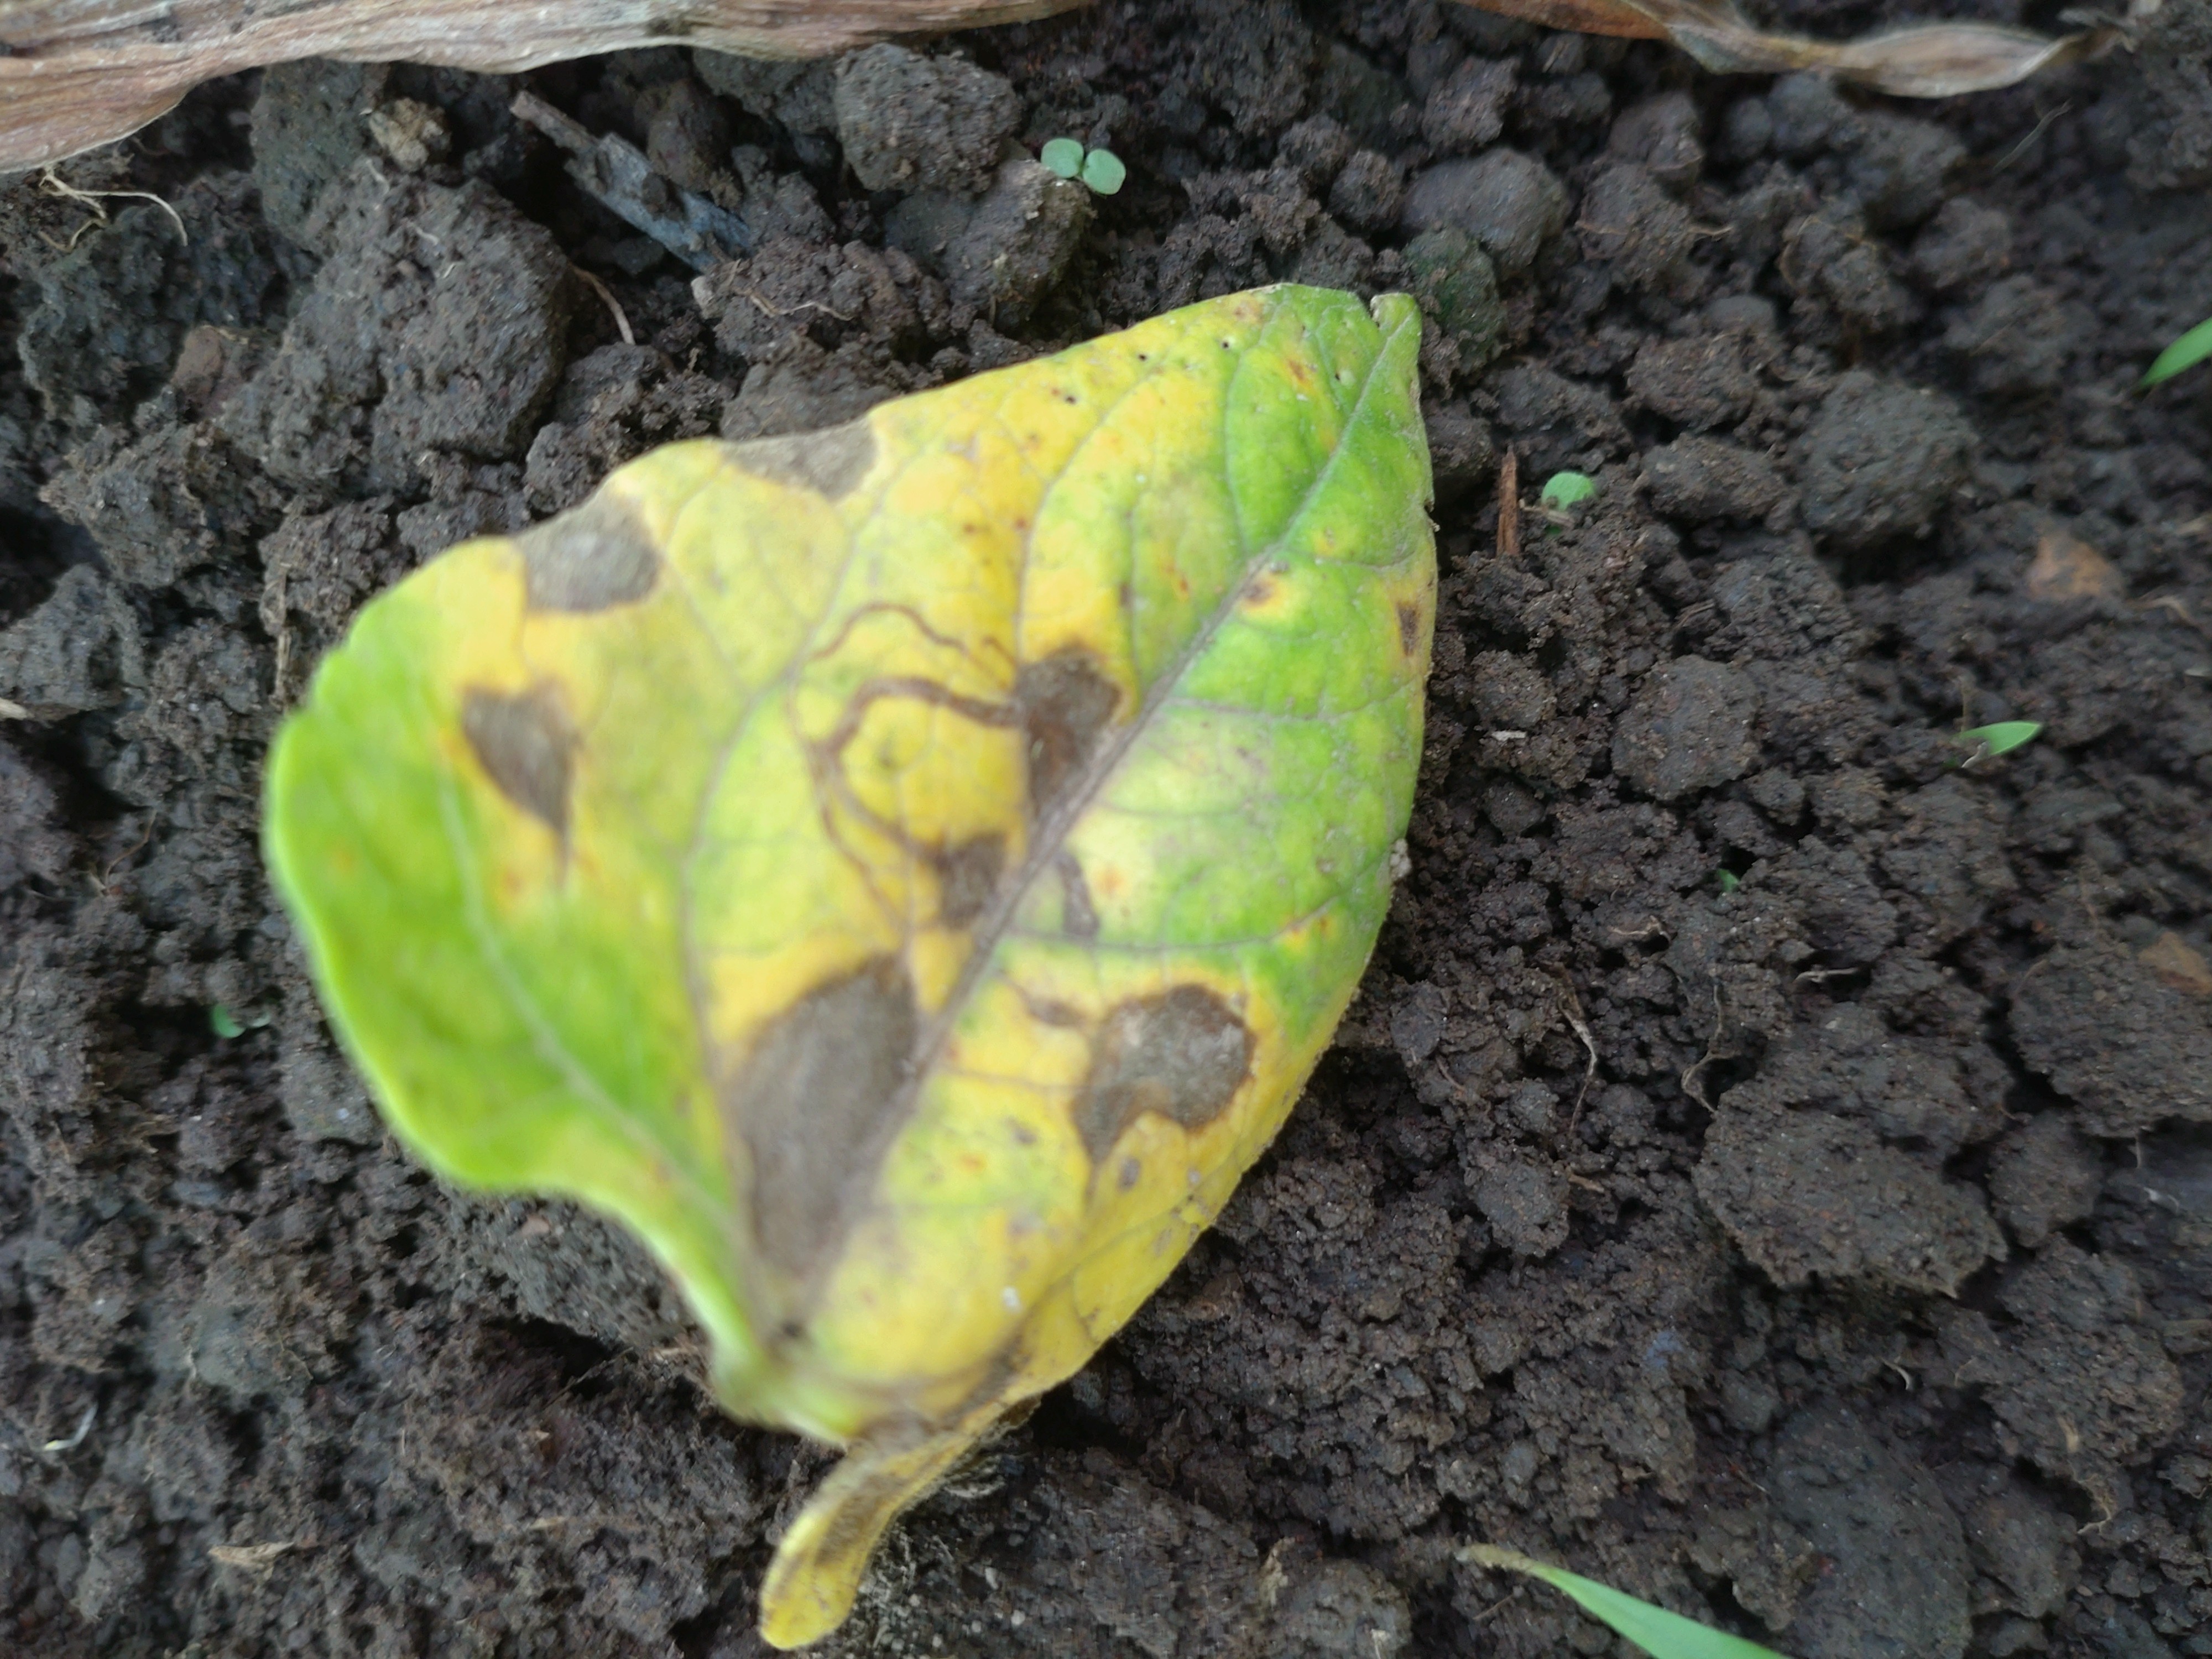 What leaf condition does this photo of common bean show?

anthracnose
